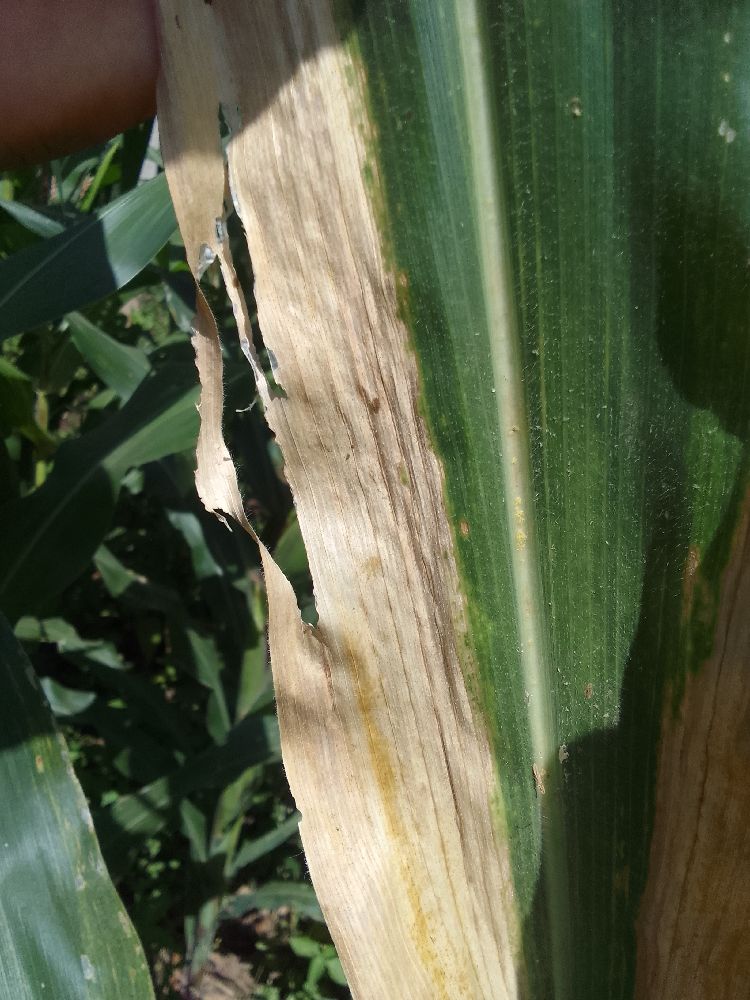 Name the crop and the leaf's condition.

maize, maize lethal necrosis
